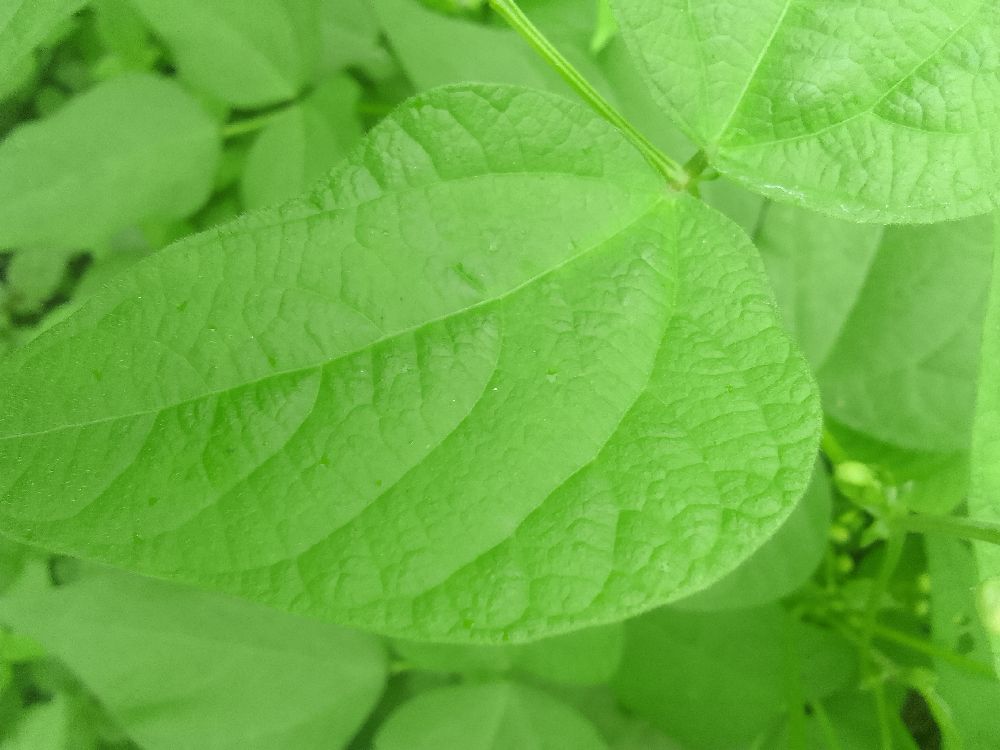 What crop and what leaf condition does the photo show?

common bean, healthy
